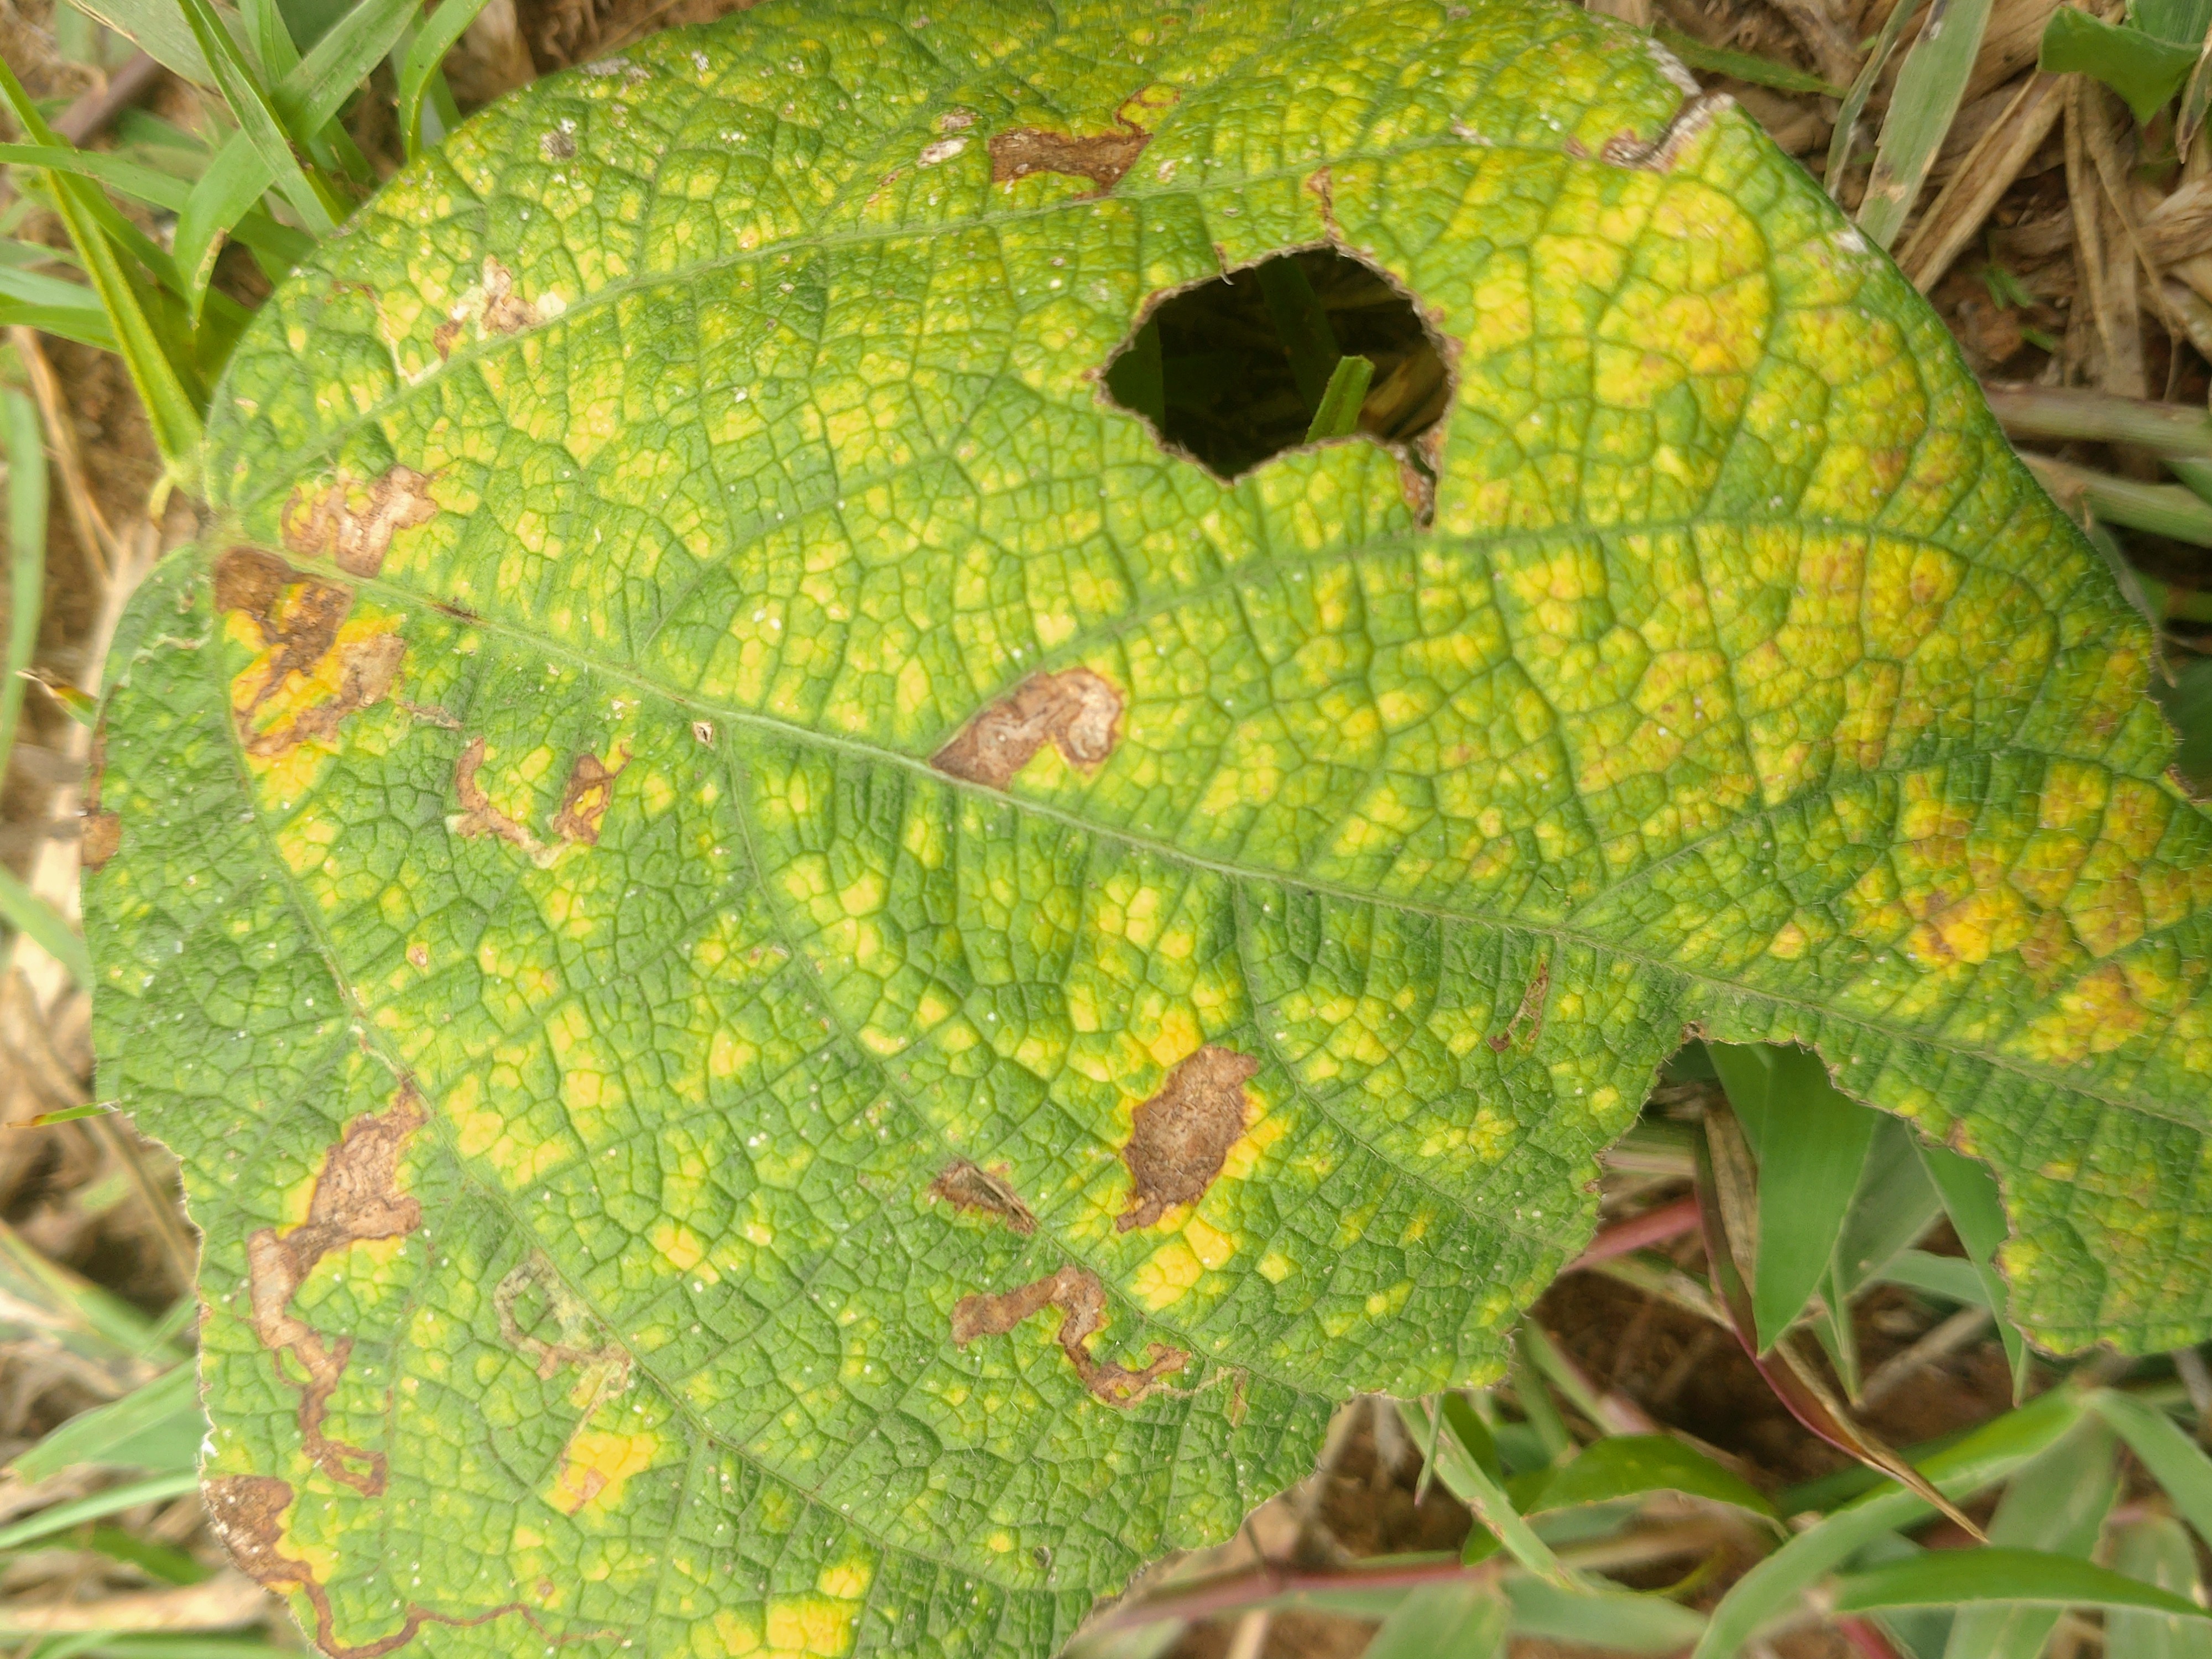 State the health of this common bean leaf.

rust
